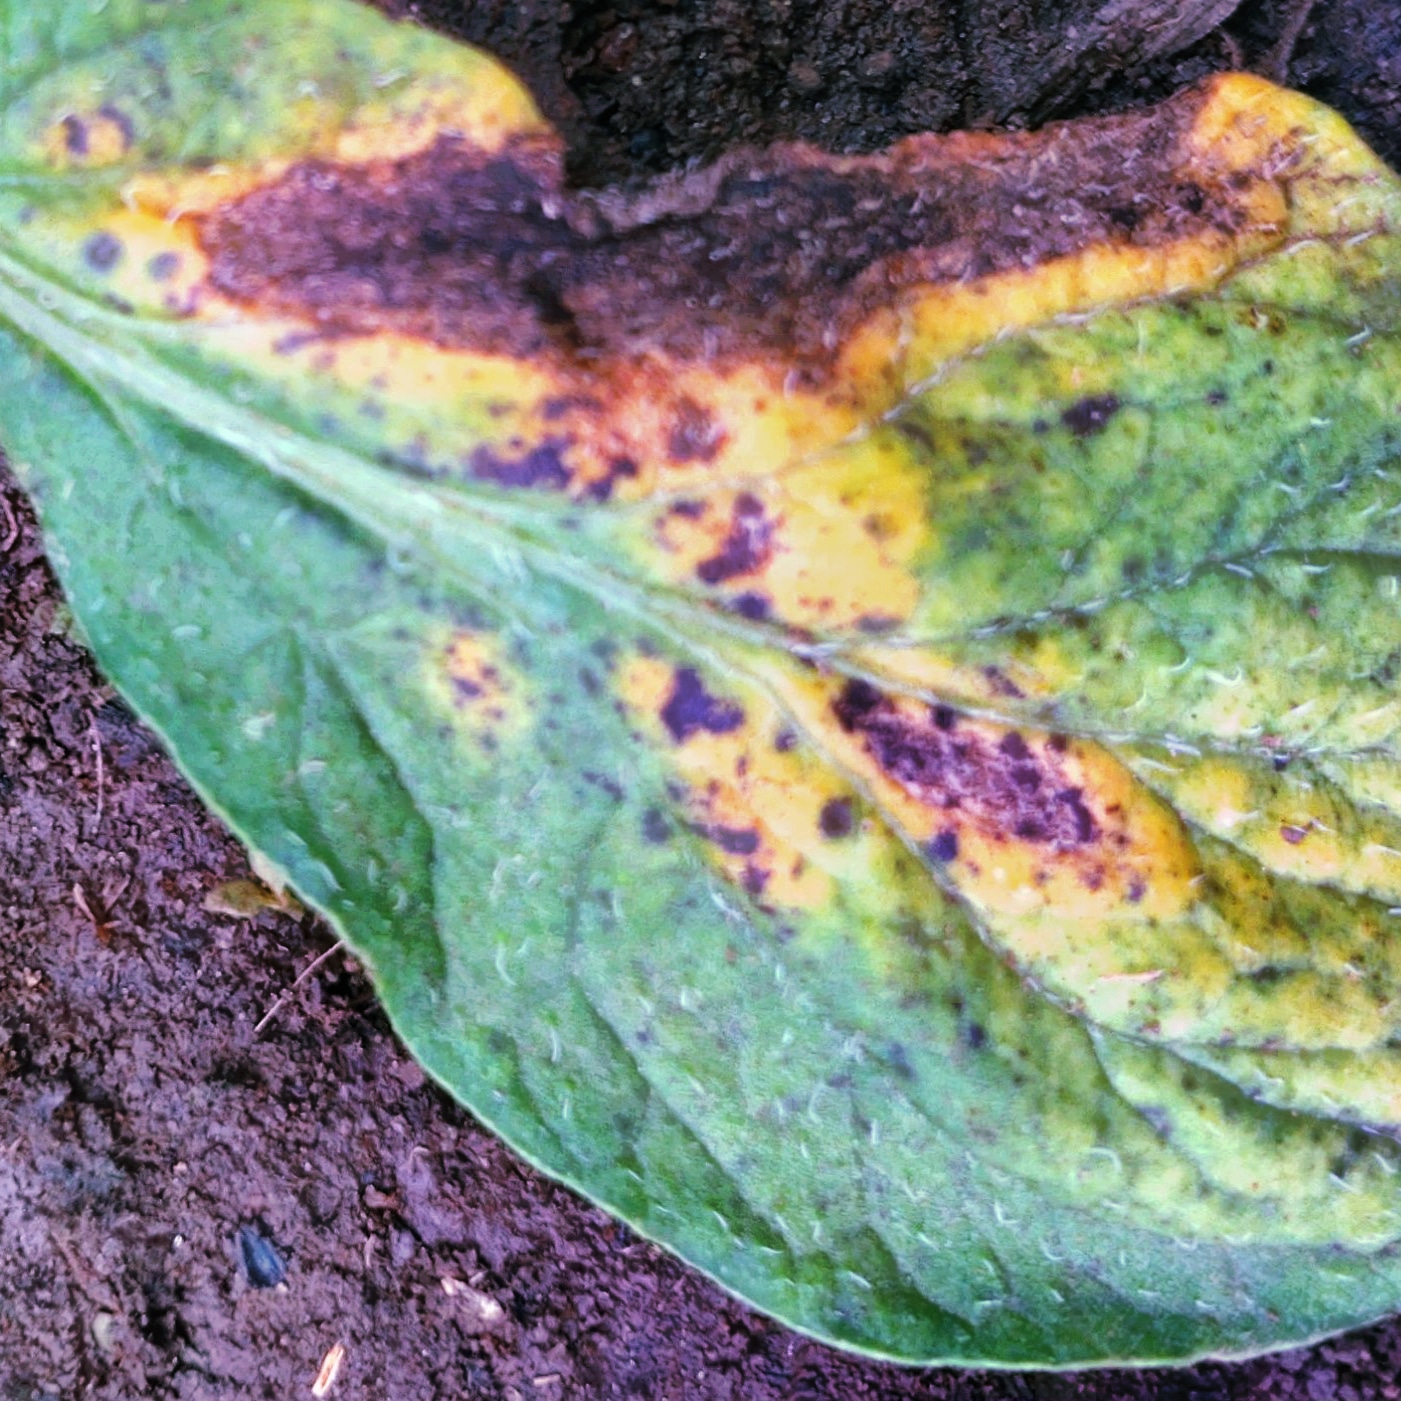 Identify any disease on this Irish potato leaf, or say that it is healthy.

late blight
